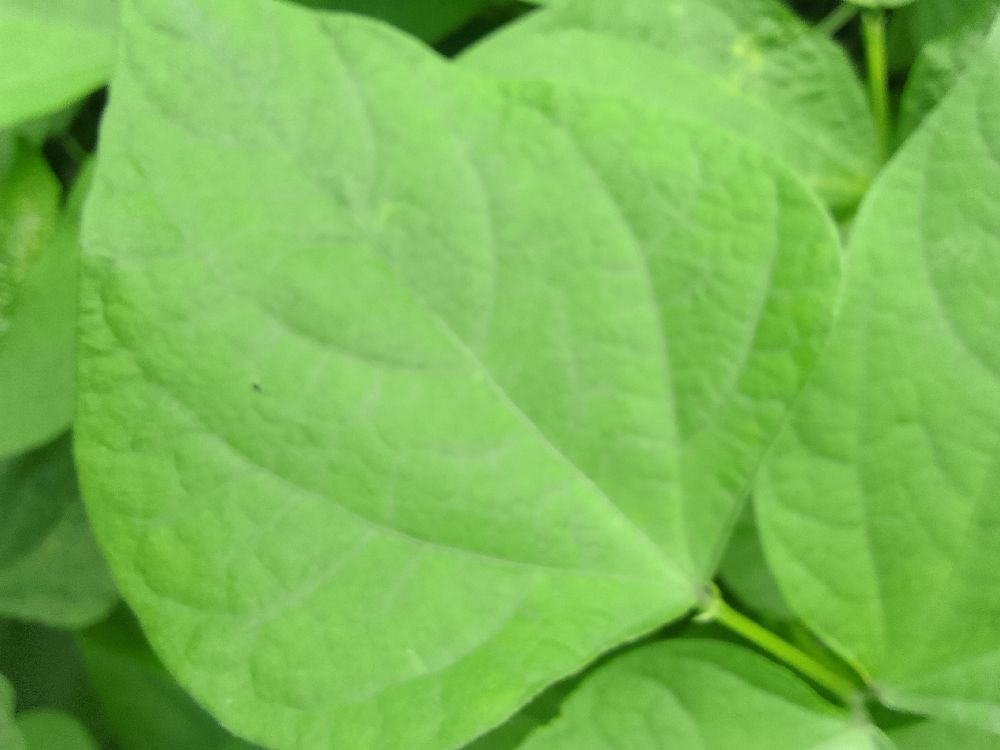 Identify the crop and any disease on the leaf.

common bean, healthy
